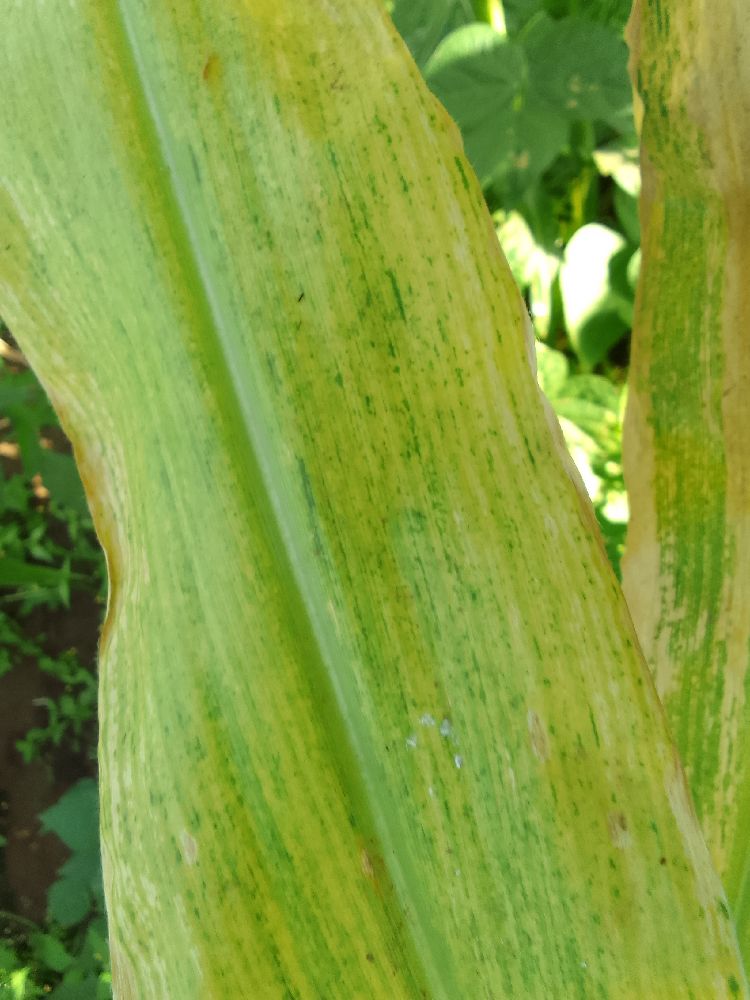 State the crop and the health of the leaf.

maize, maize lethal necrosis
